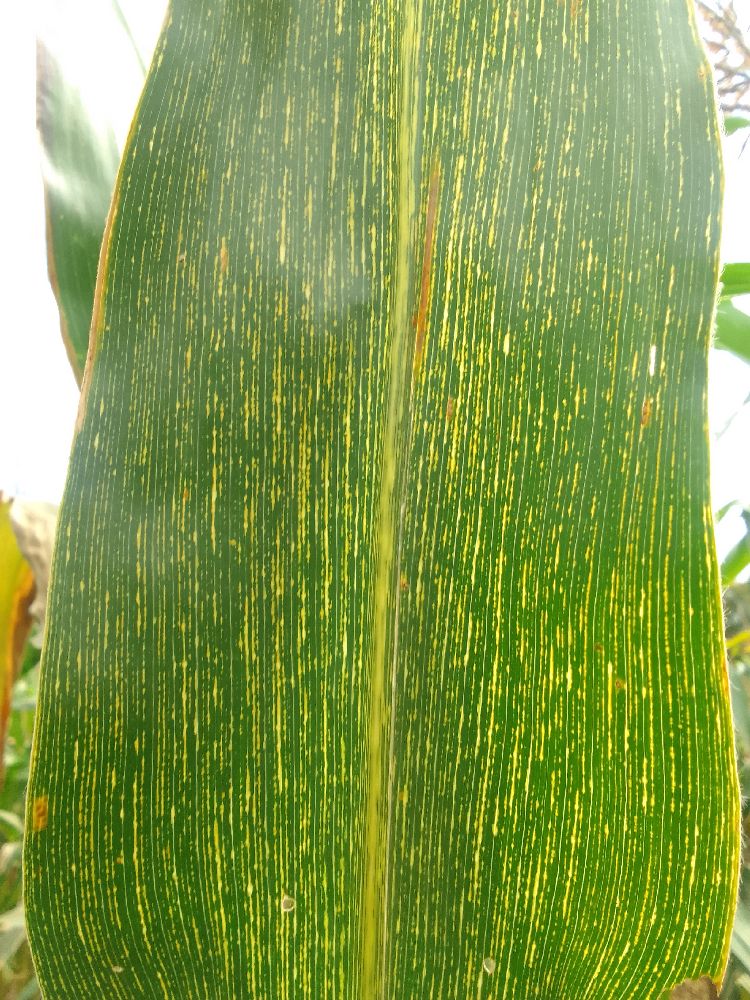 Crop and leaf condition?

maize, maize streak virus
